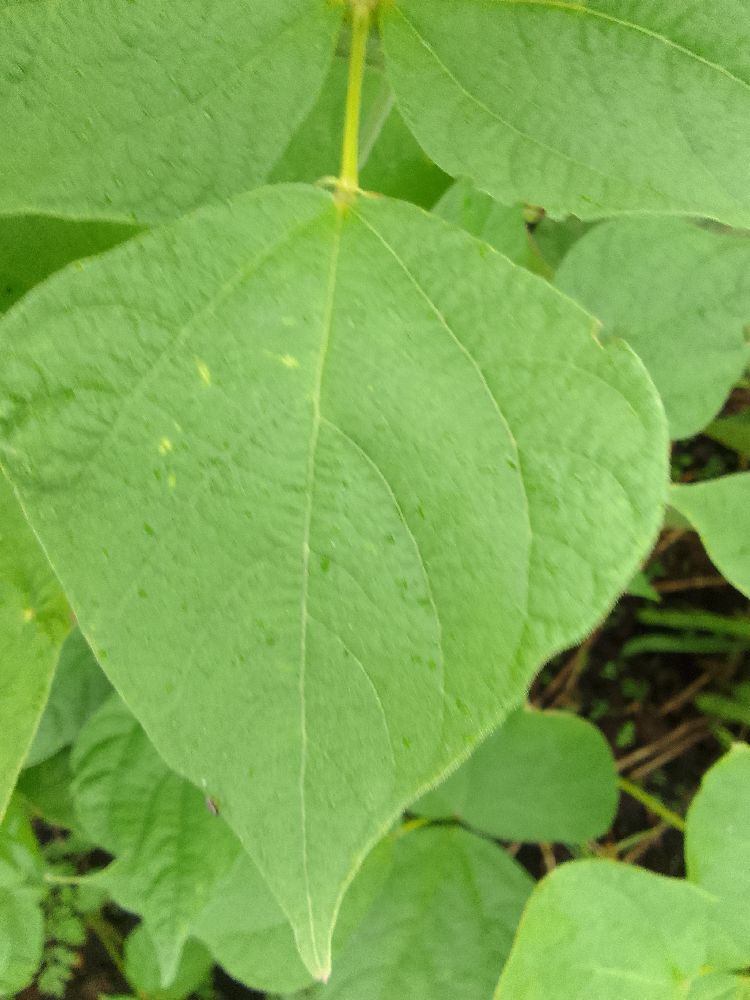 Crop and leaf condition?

common bean, healthy
